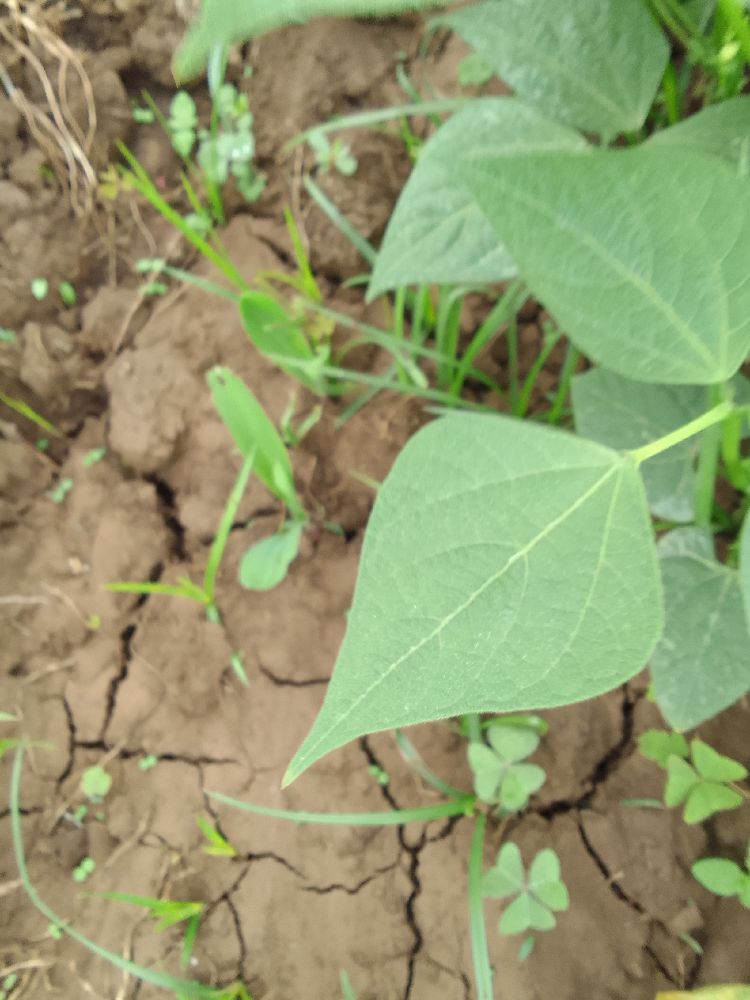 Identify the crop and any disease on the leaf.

common bean, healthy
